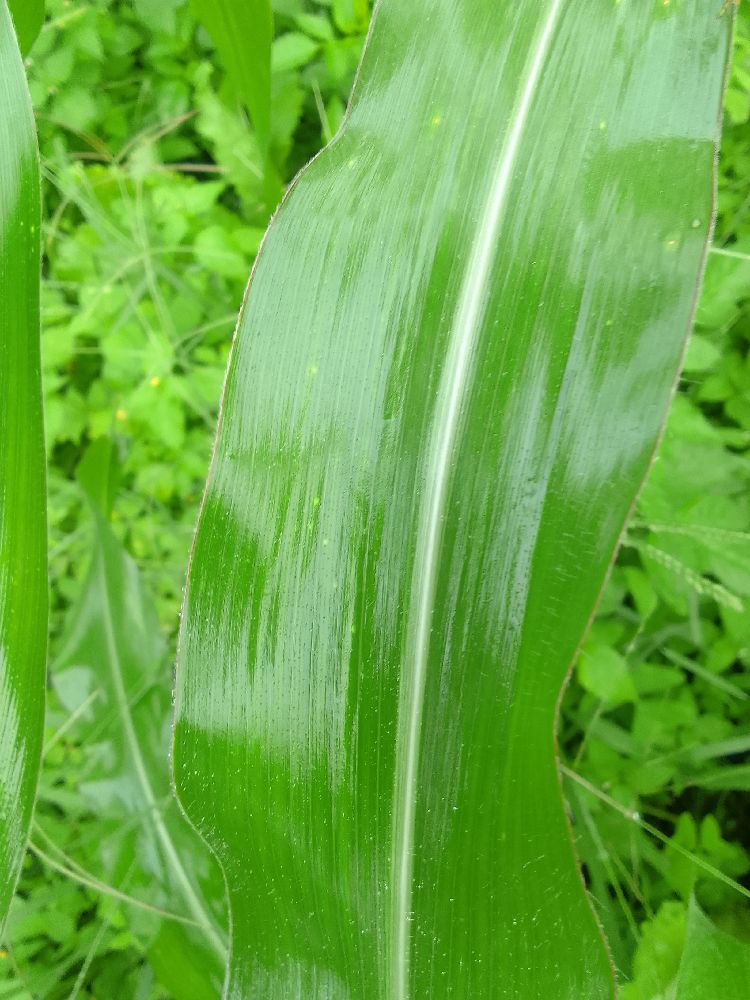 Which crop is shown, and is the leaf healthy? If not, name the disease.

maize, healthy
